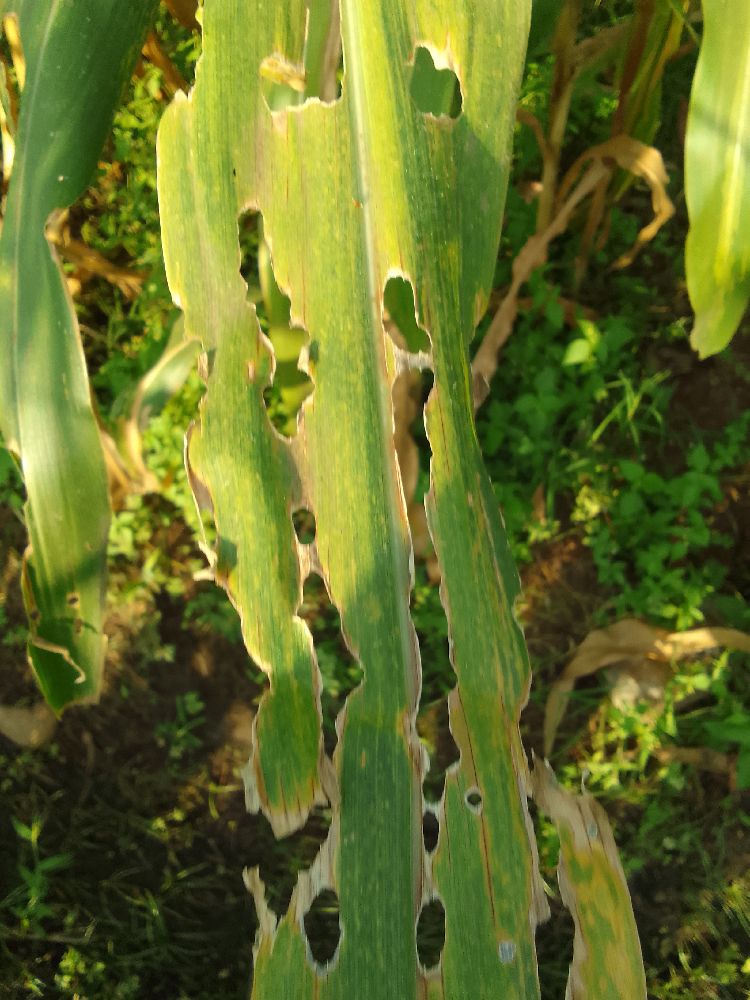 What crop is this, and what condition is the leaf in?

maize, maize lethal necrosis
